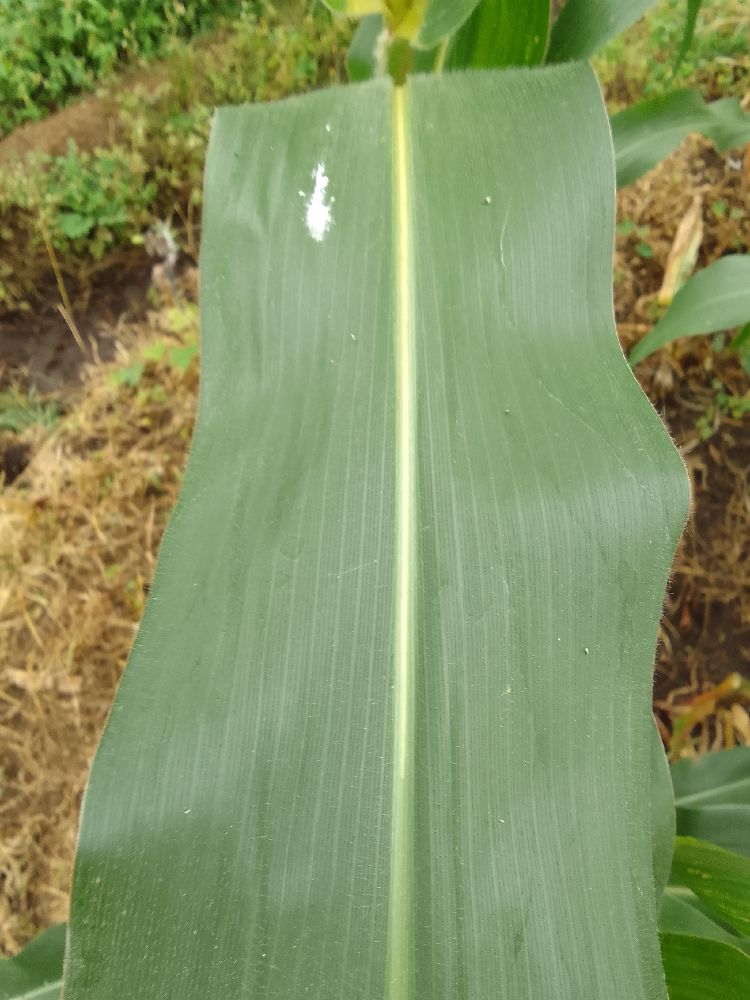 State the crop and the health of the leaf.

maize, healthy
